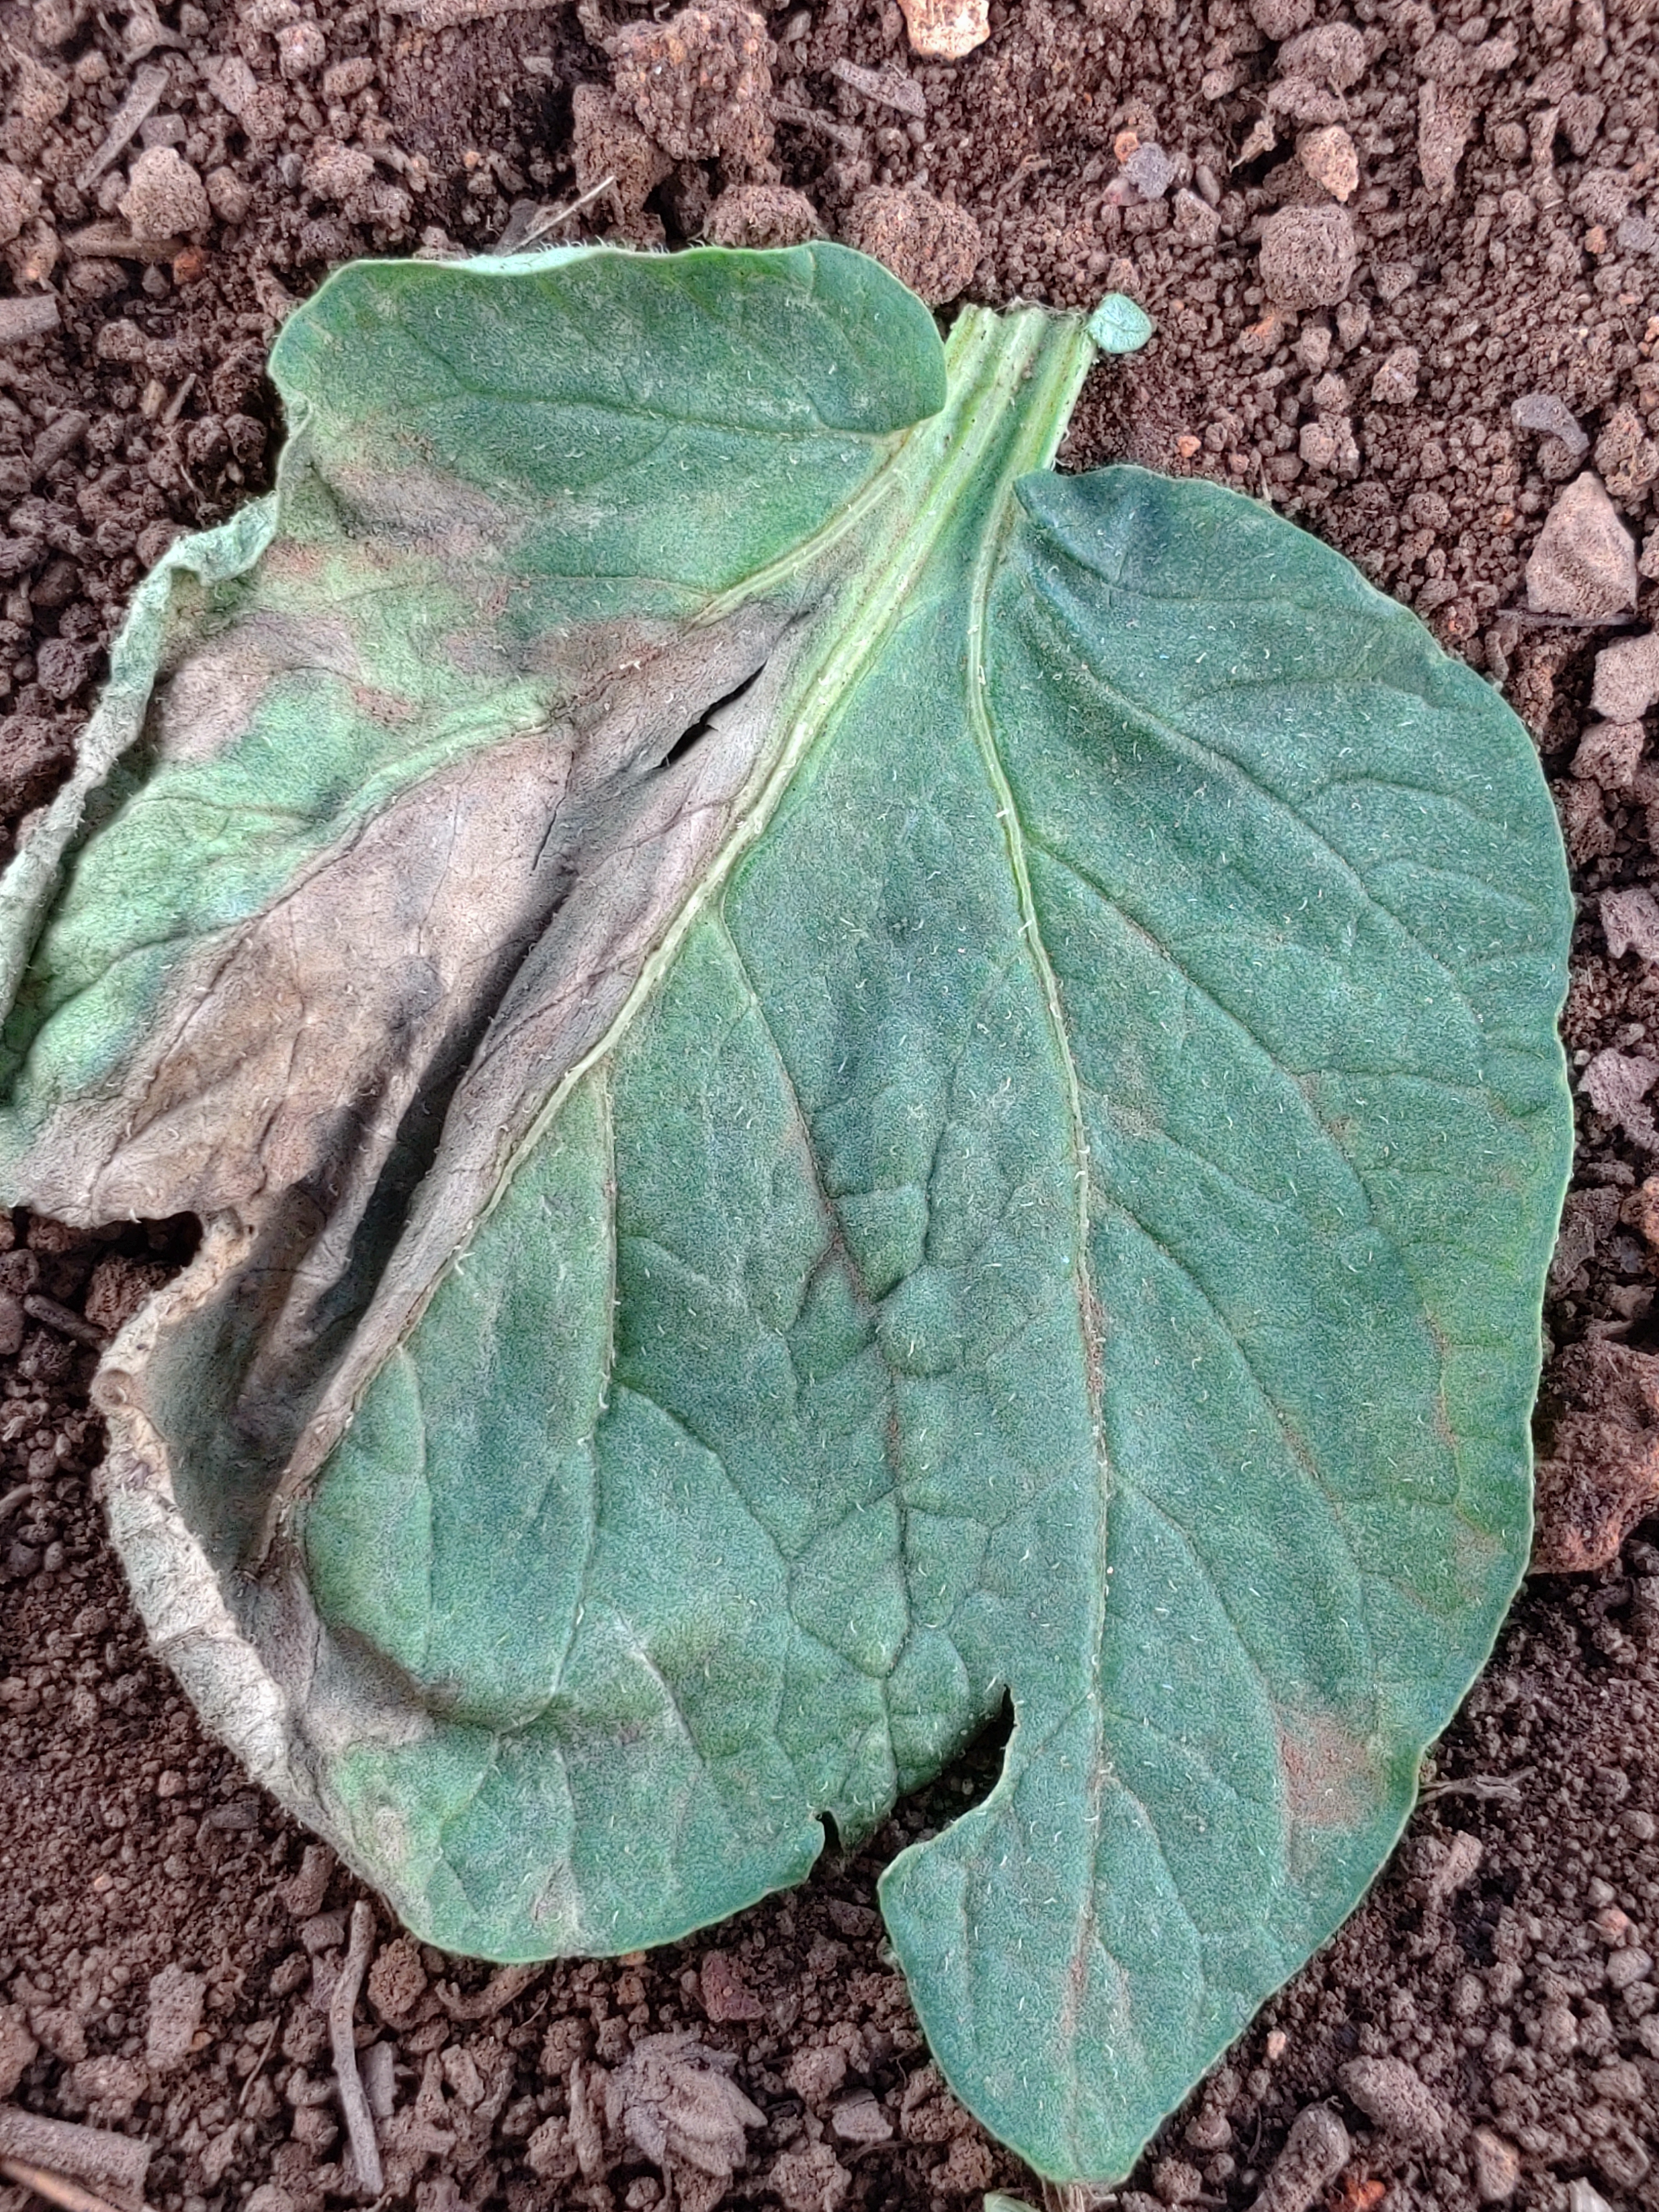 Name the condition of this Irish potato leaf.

early blight
